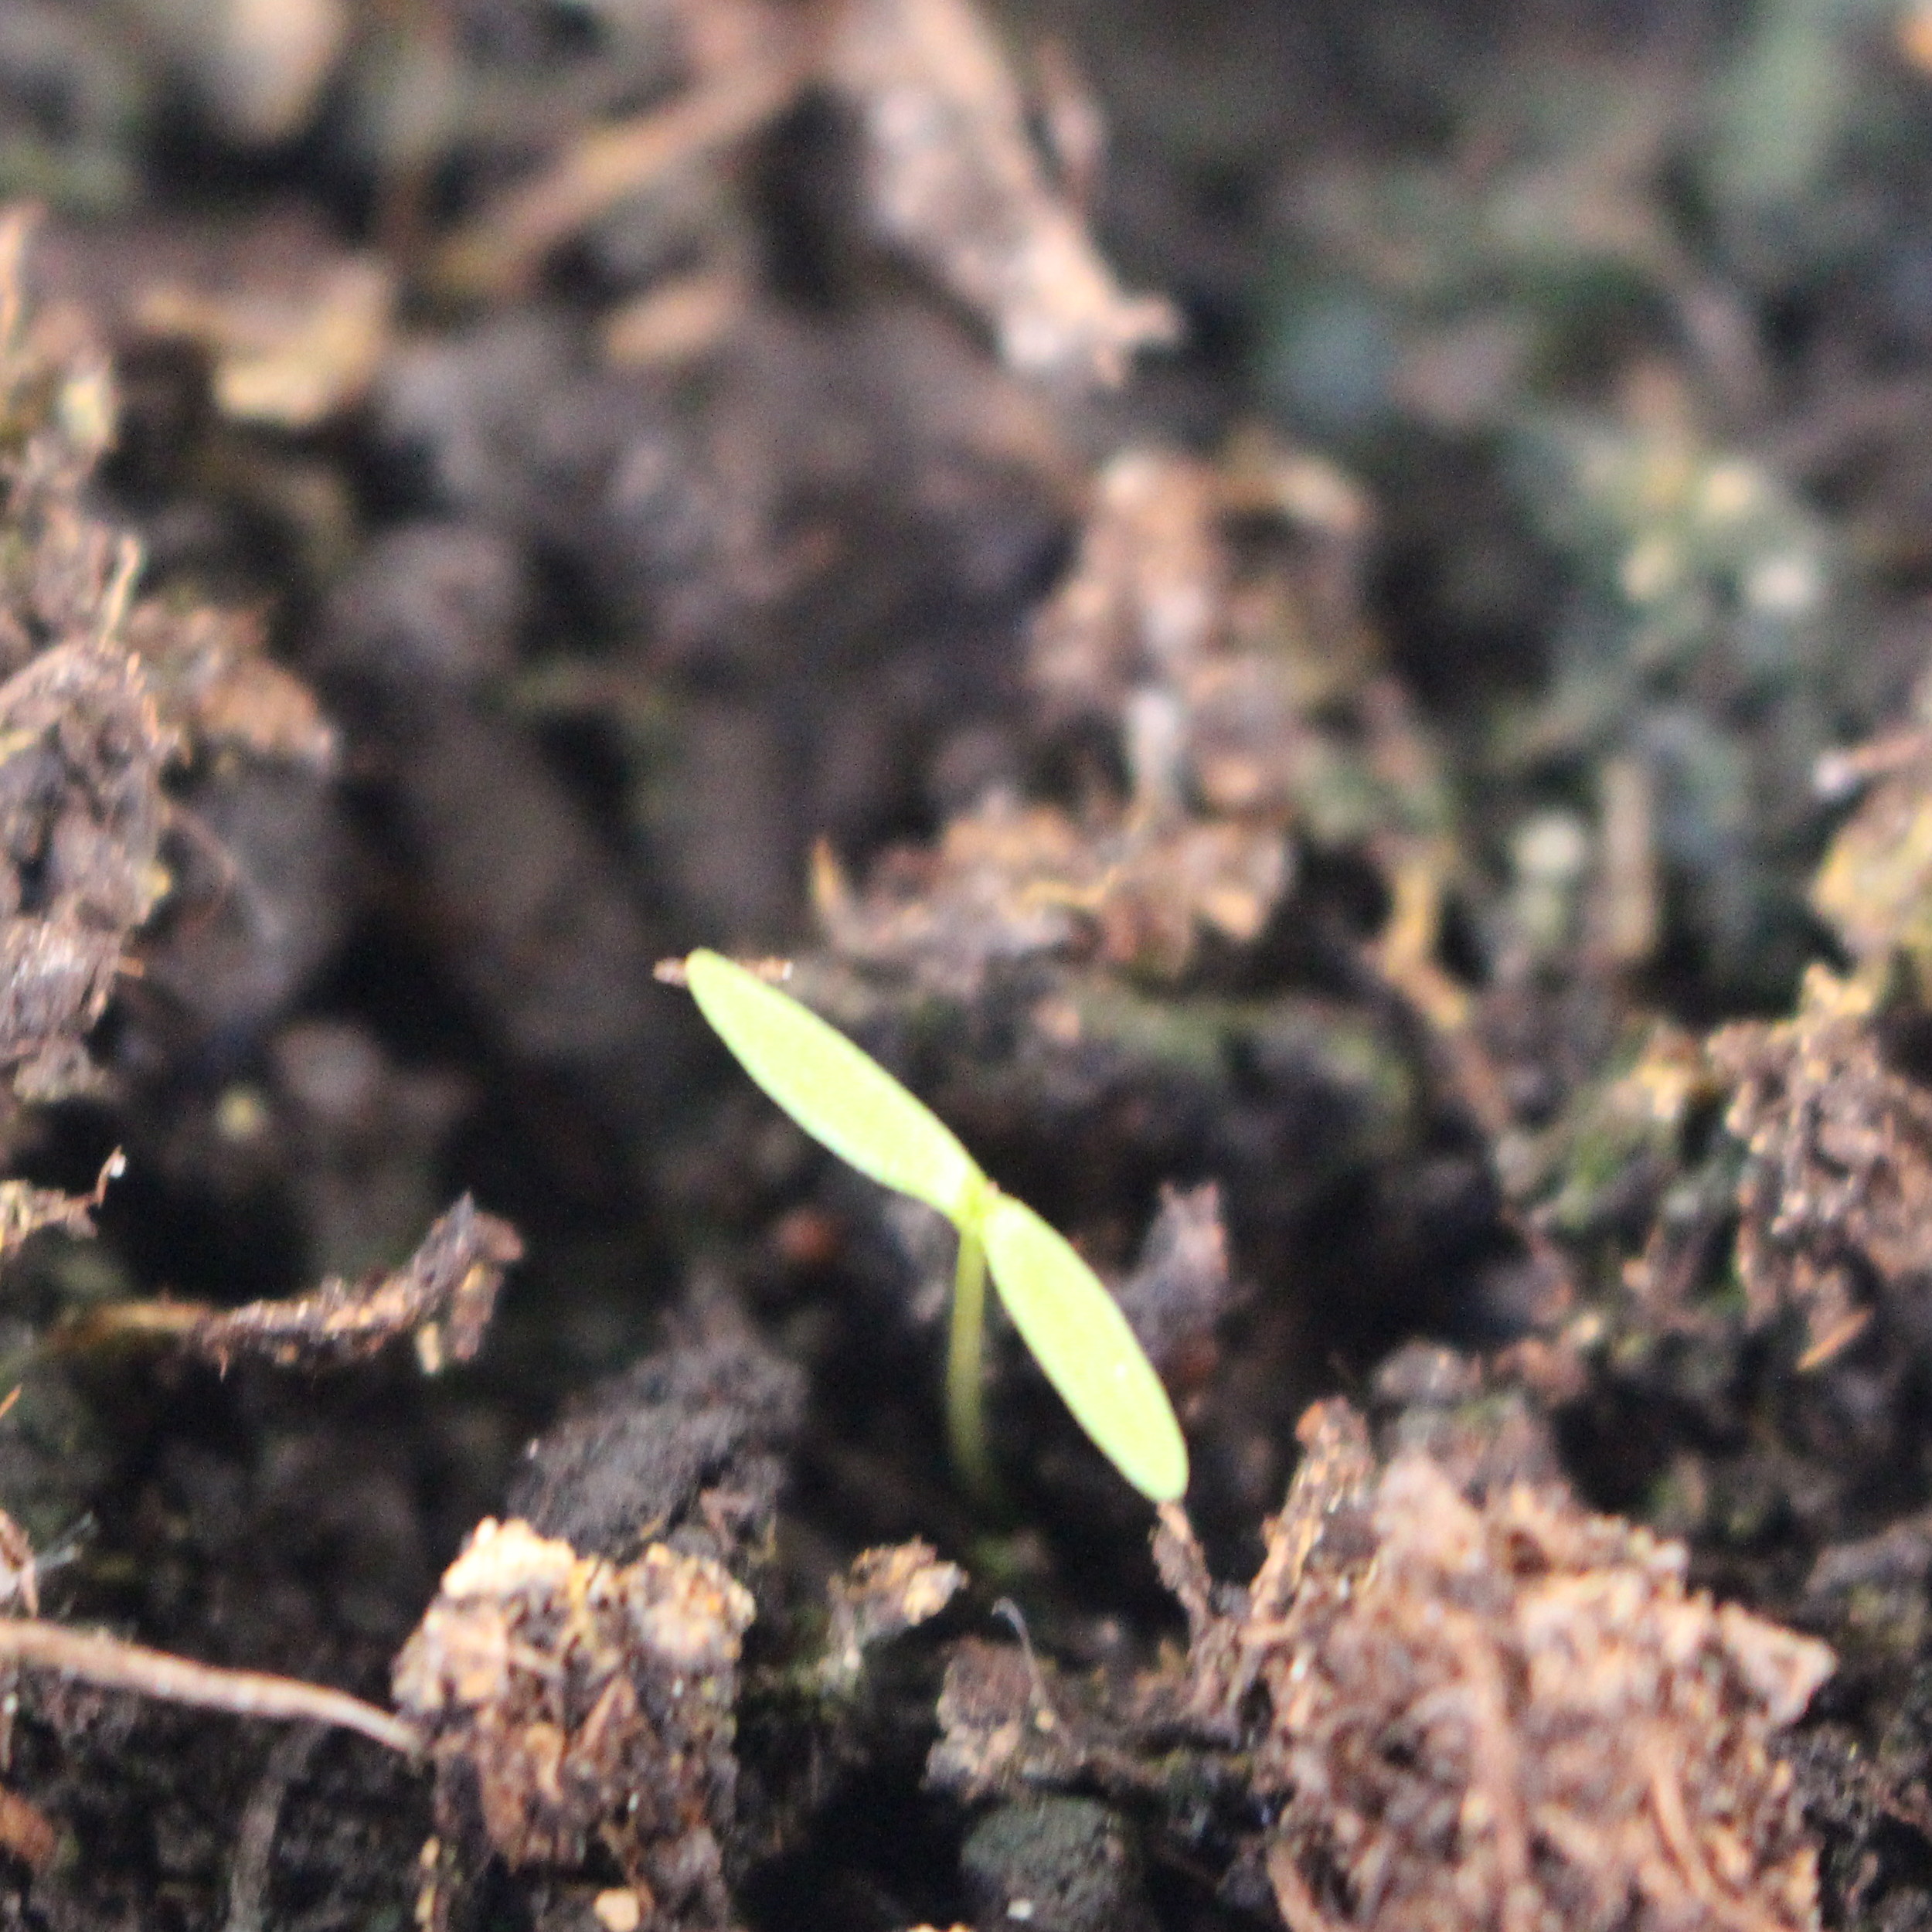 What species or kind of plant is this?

Papaver rhoeas
